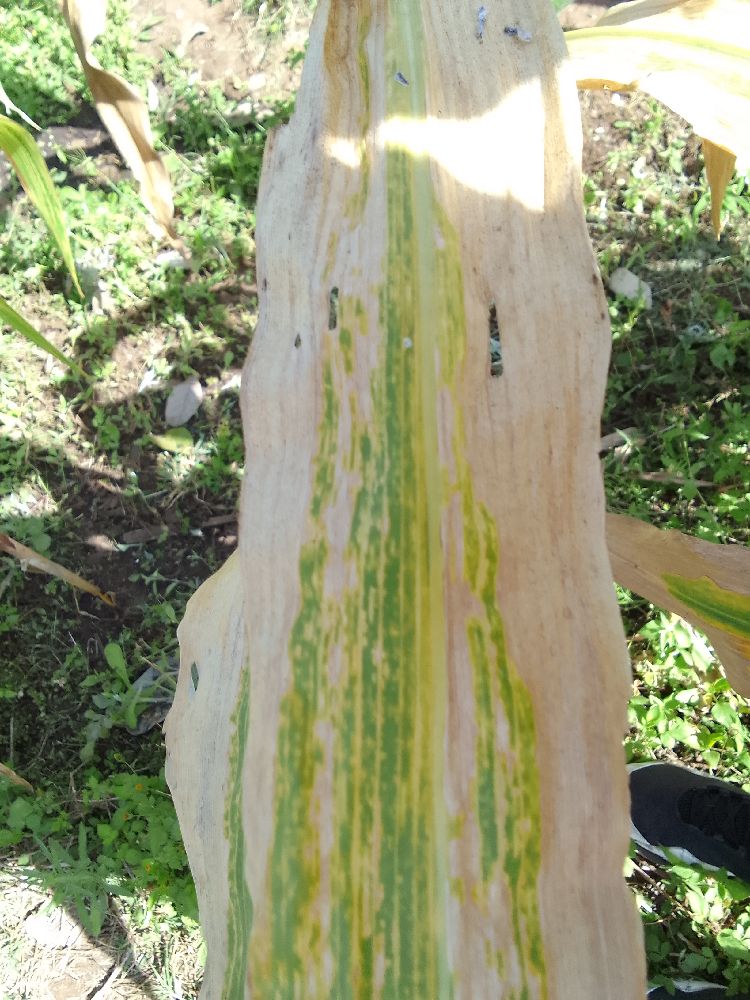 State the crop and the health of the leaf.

maize, maize lethal necrosis
